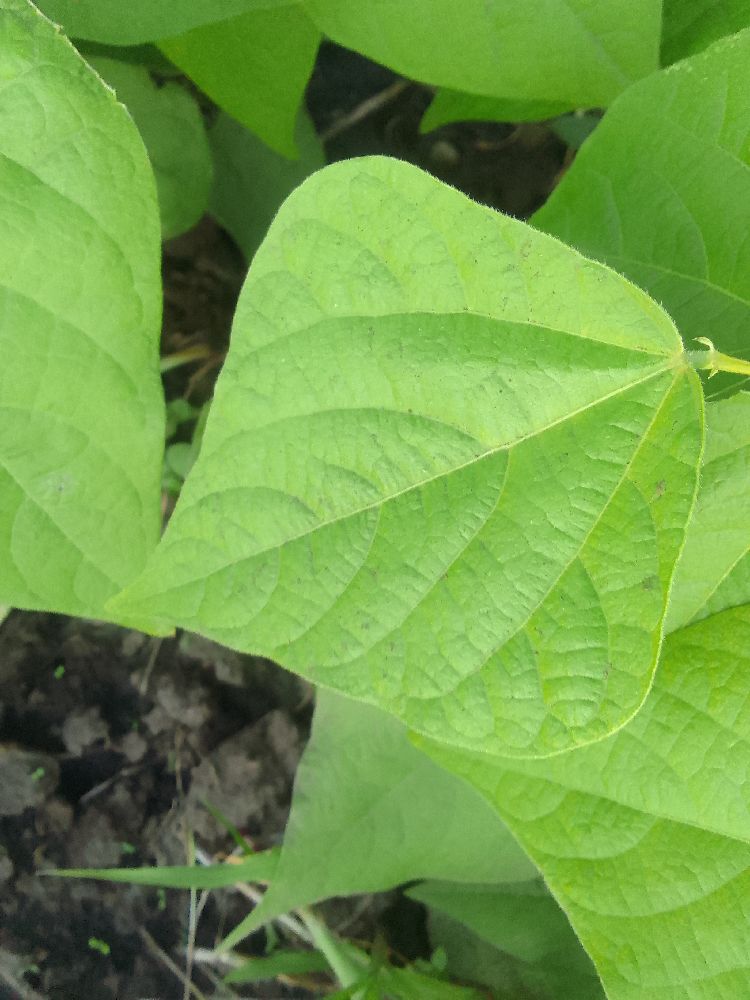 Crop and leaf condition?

common bean, healthy
